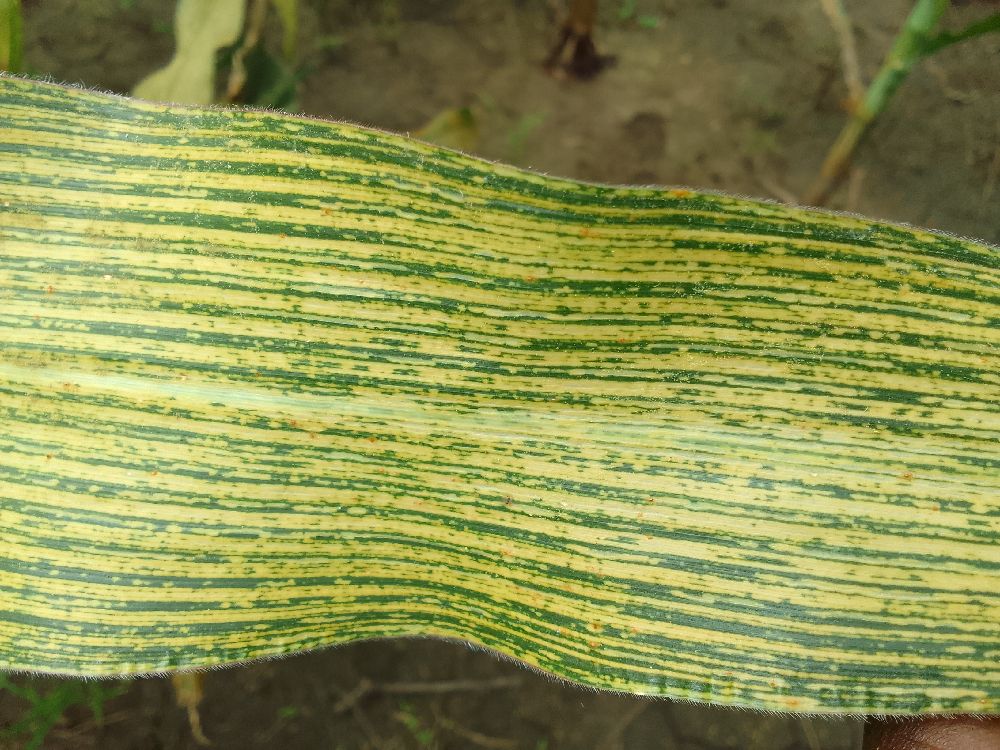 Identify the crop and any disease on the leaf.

maize, maize streak virus
